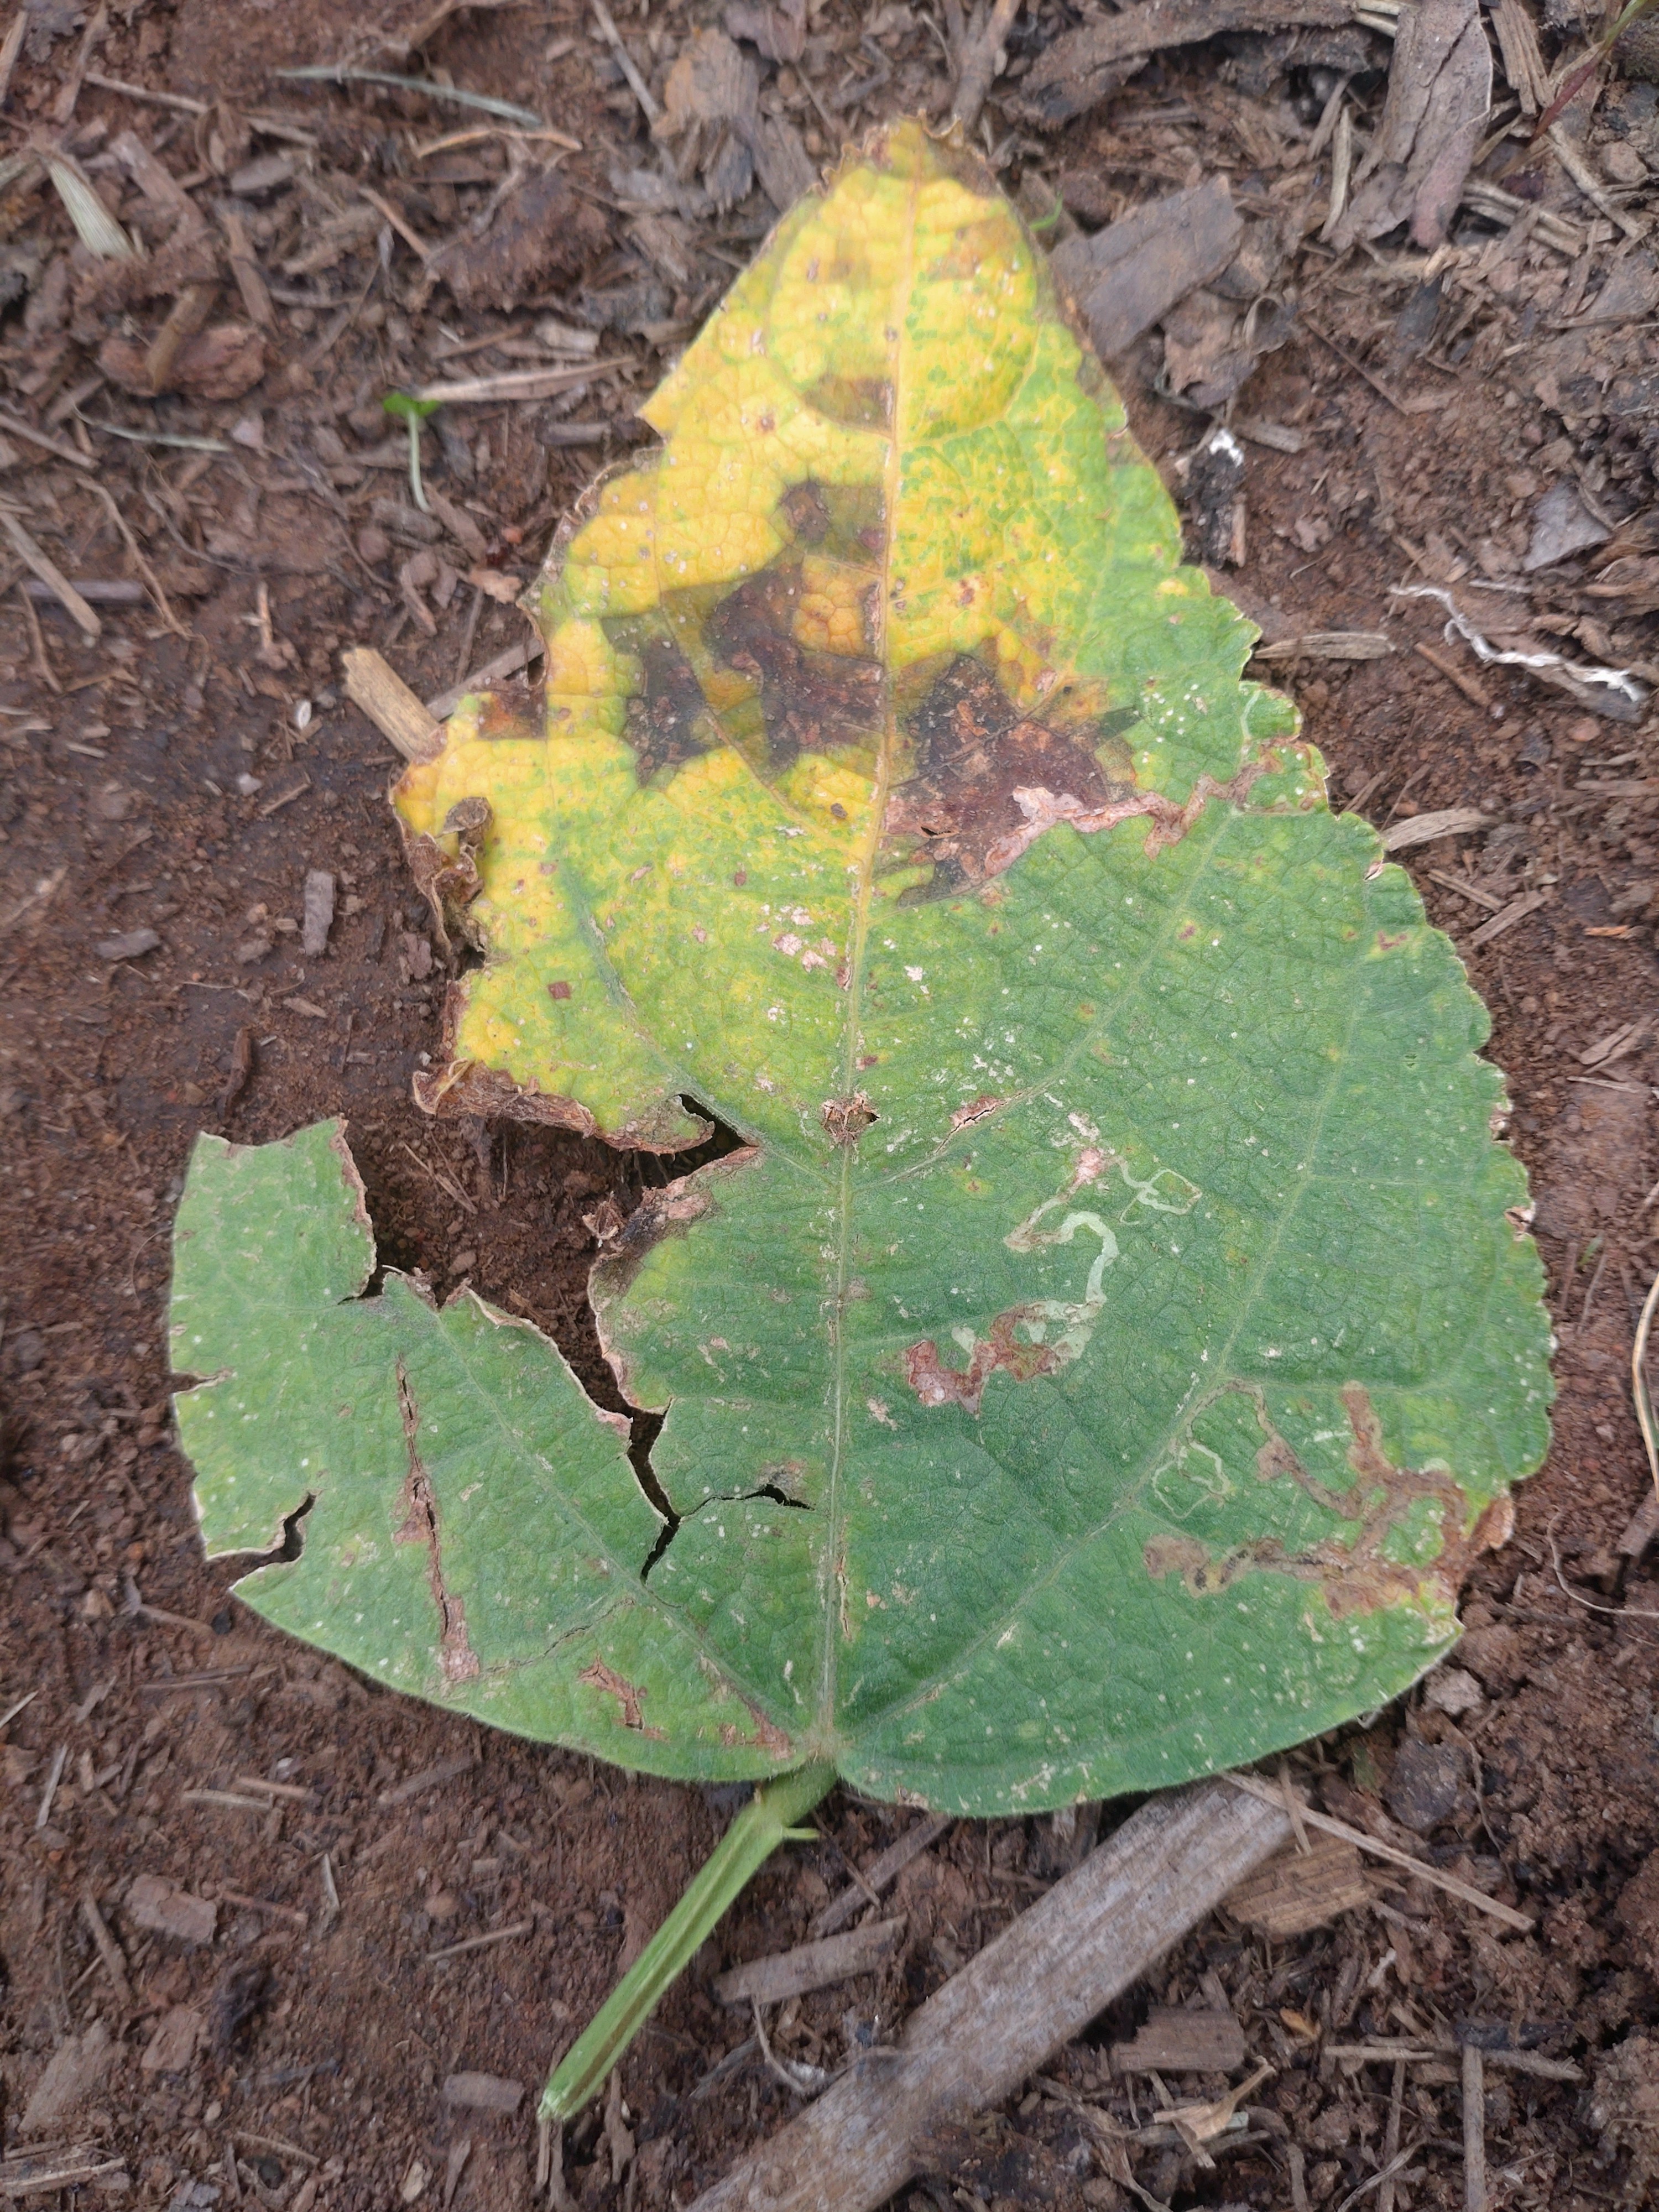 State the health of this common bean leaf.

rust
